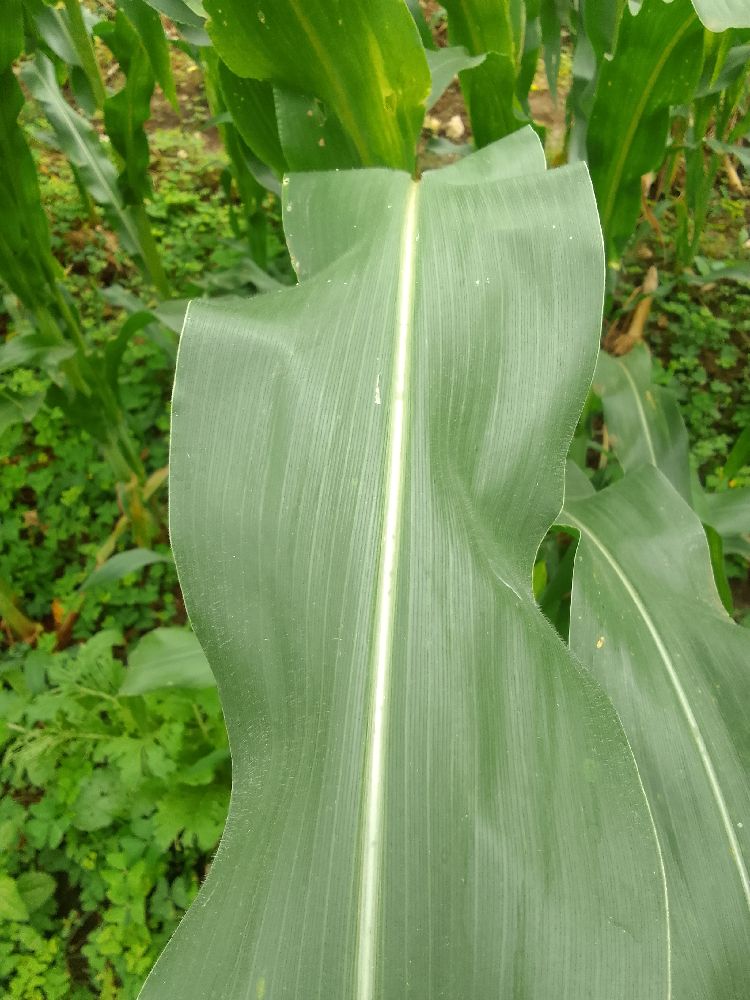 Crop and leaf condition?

maize, healthy
